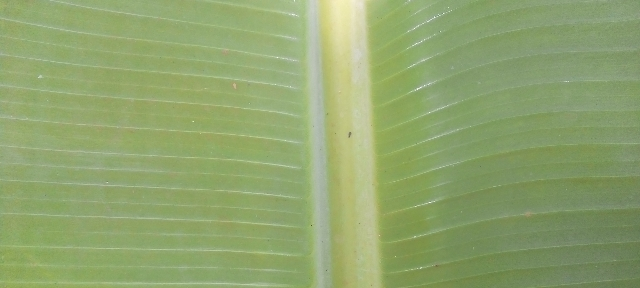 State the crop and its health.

banana, healthy
